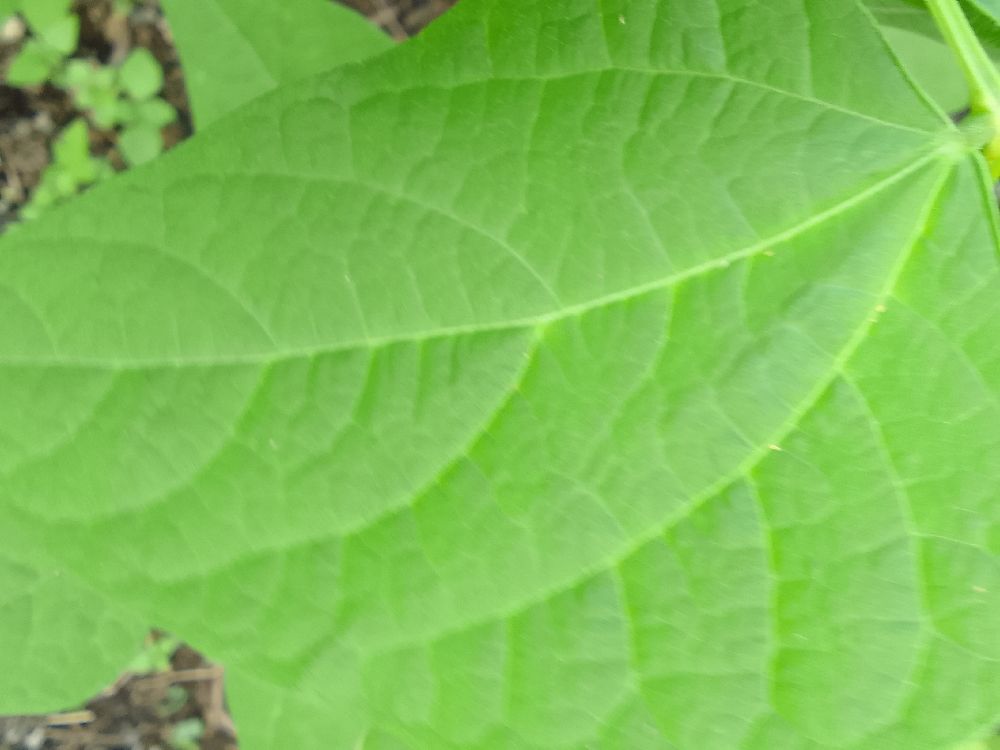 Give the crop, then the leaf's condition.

common bean, healthy
